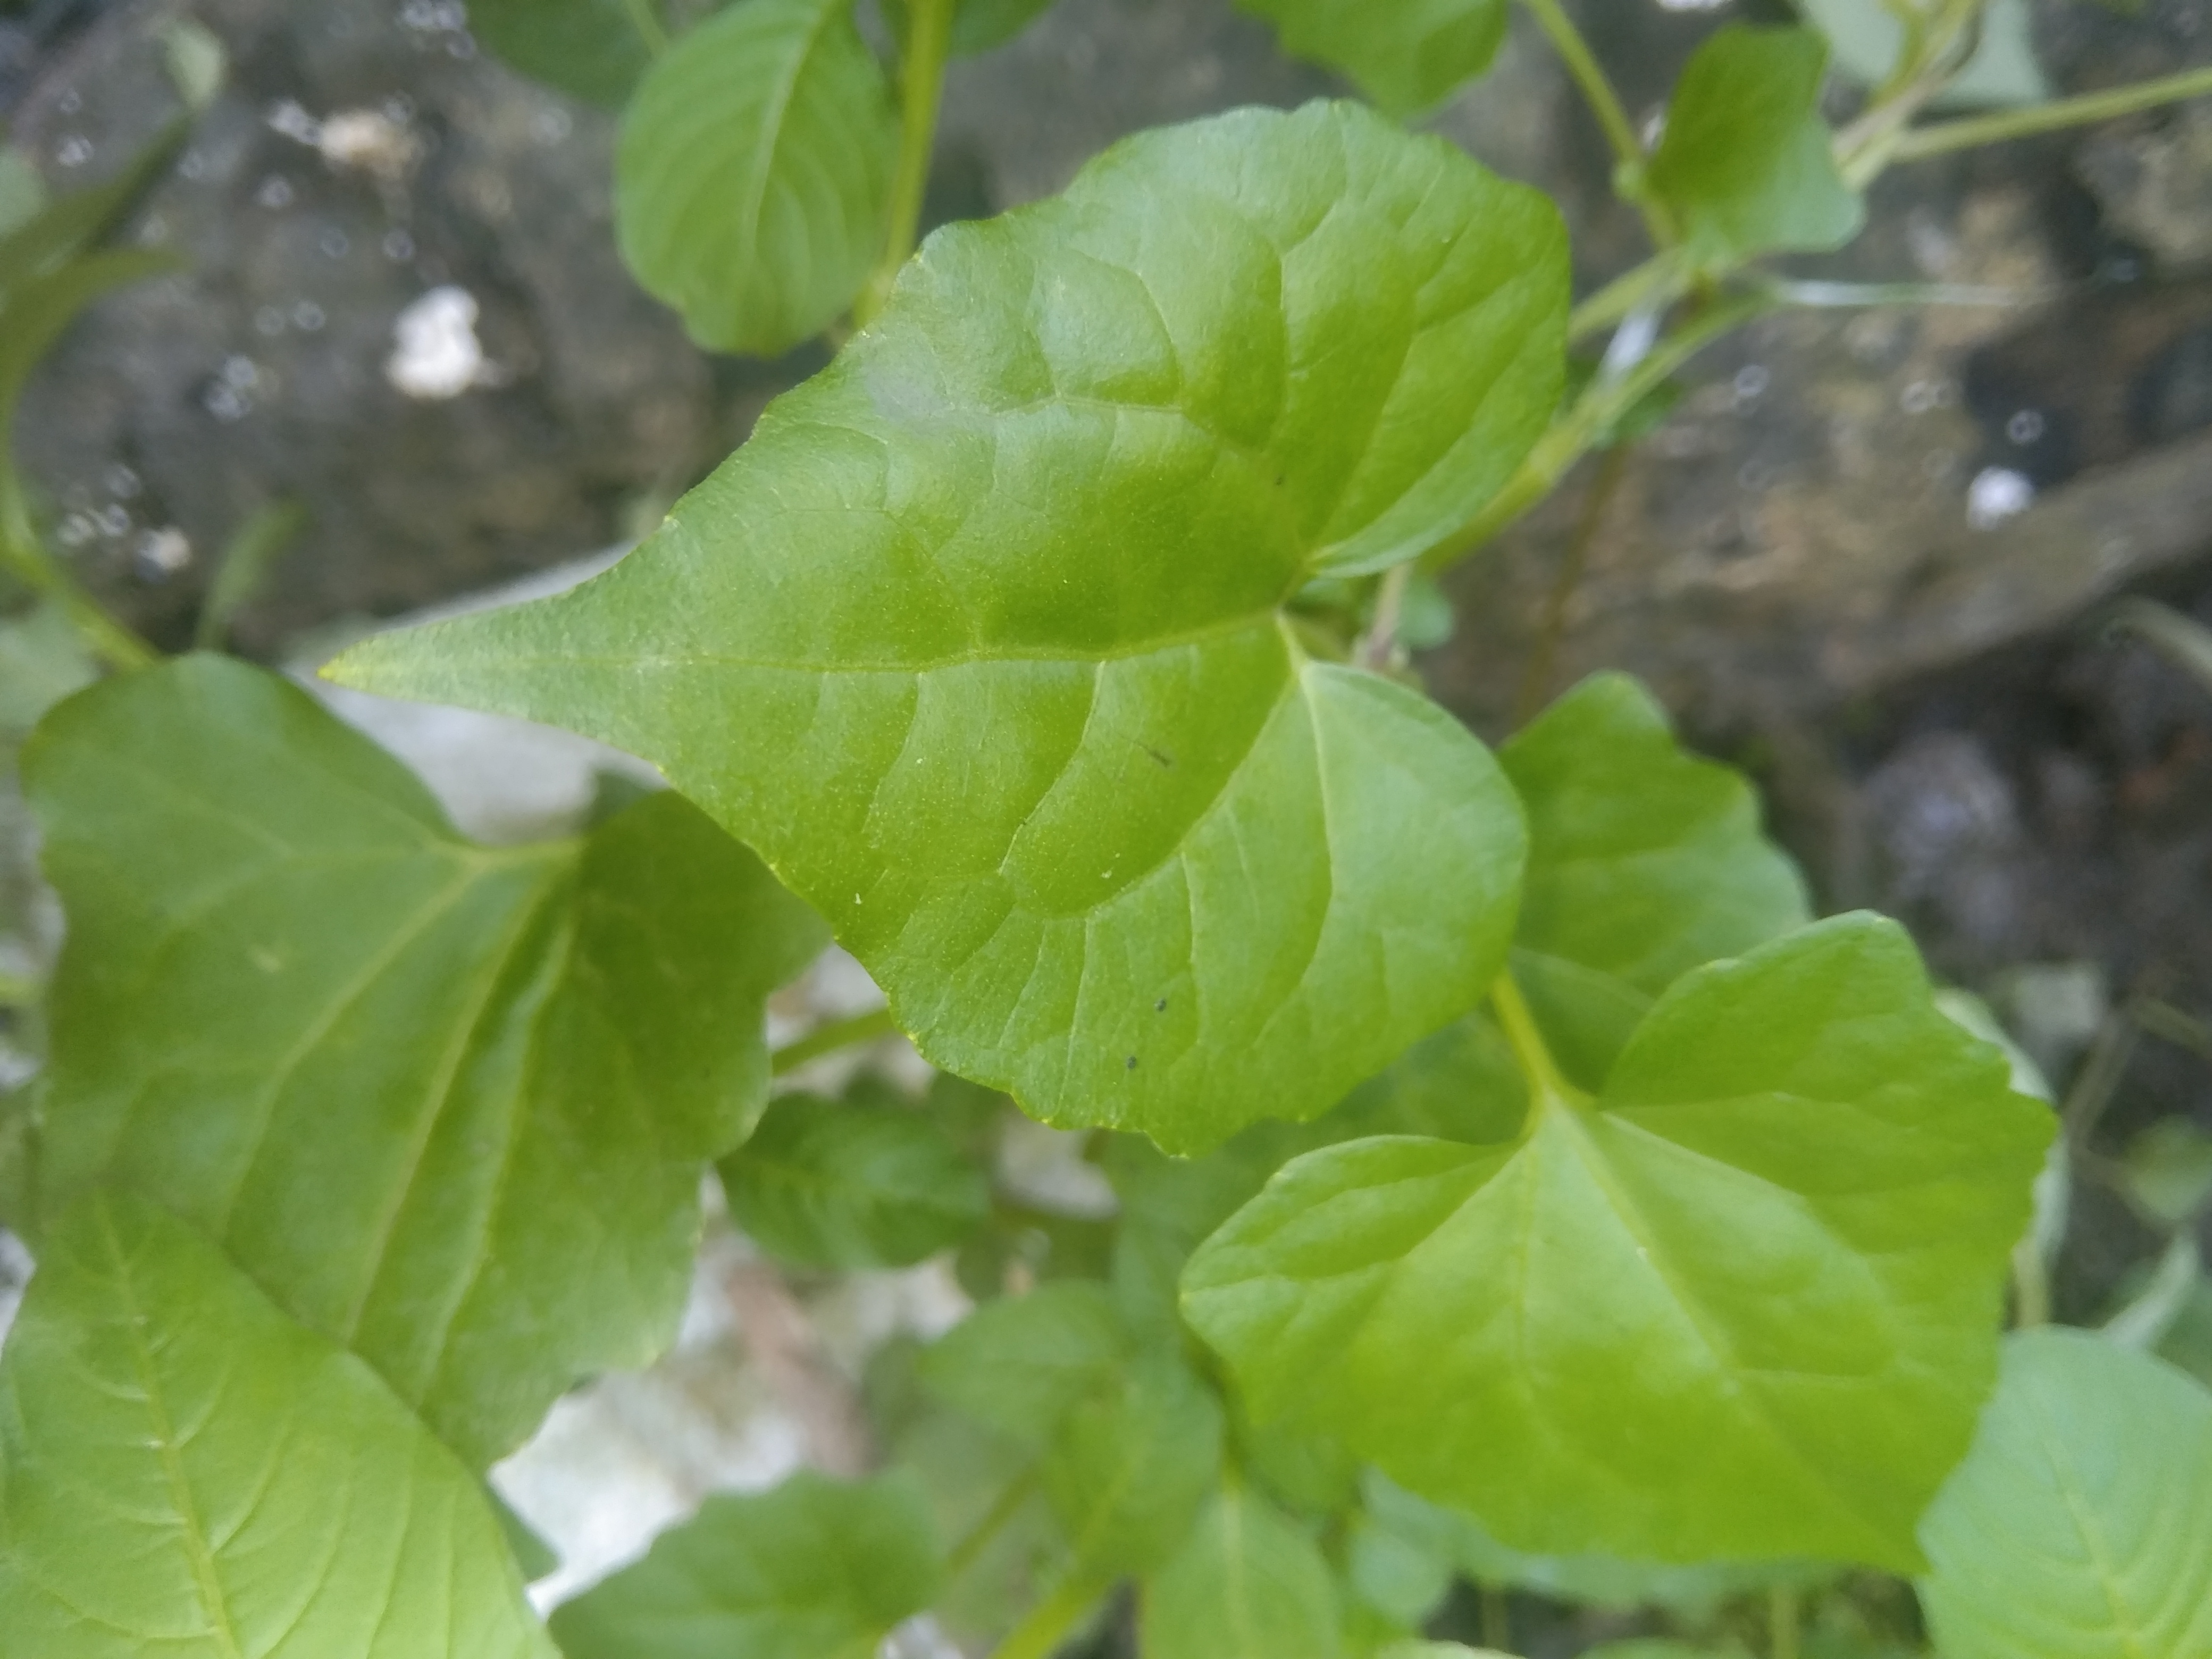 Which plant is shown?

bitter vine
